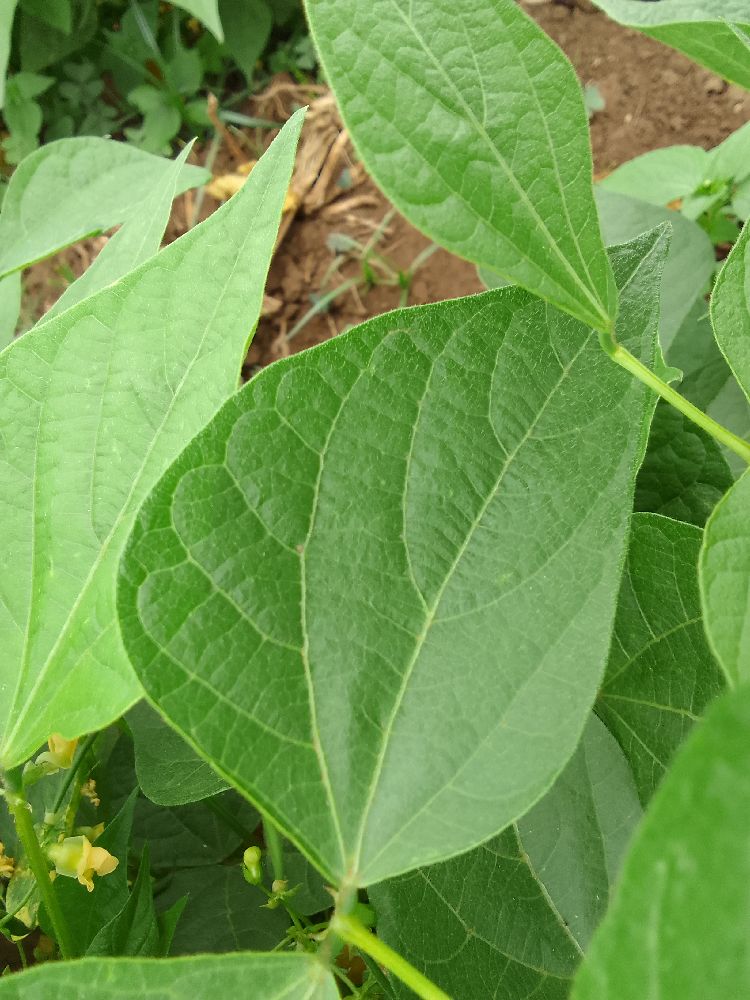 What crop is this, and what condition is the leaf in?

common bean, healthy
